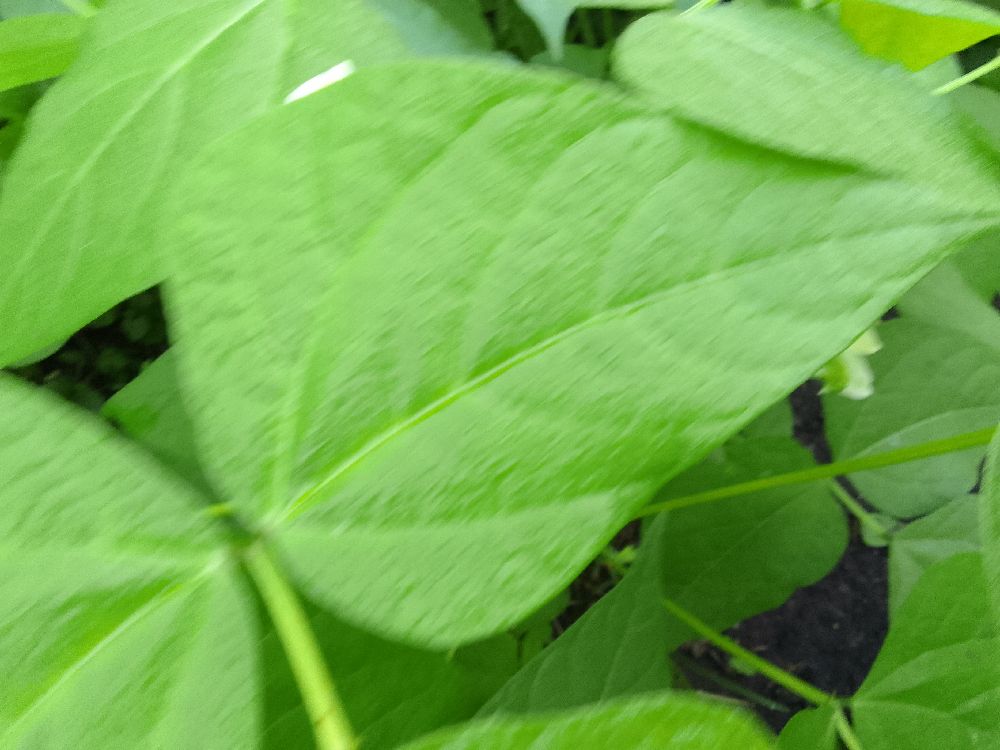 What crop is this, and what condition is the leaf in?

common bean, healthy
